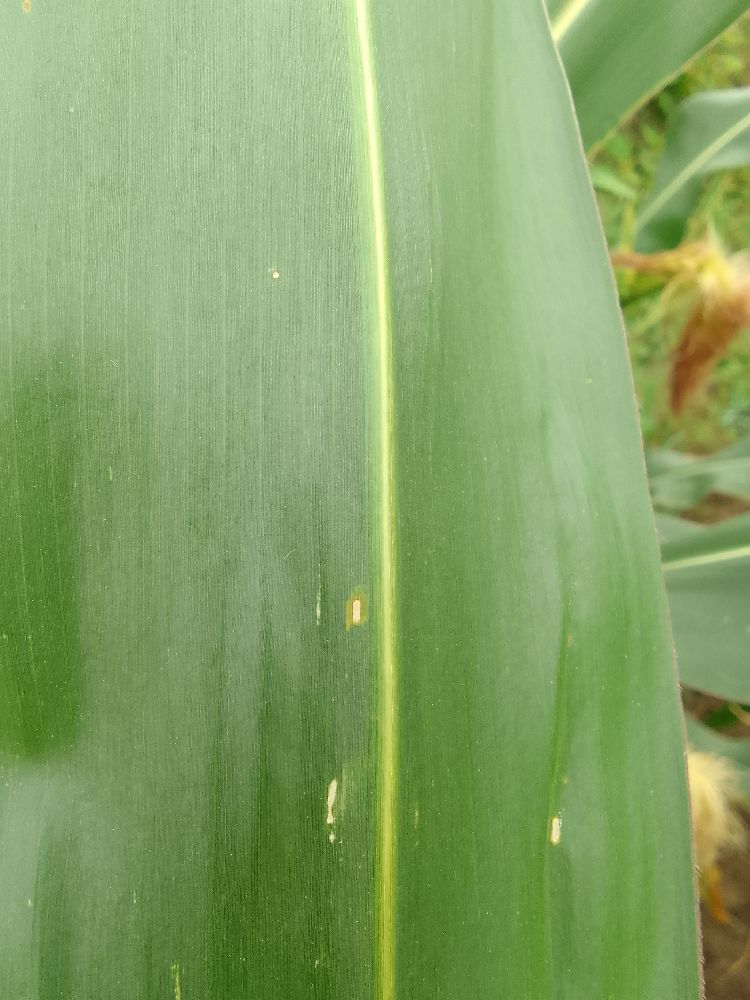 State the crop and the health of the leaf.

maize, healthy
